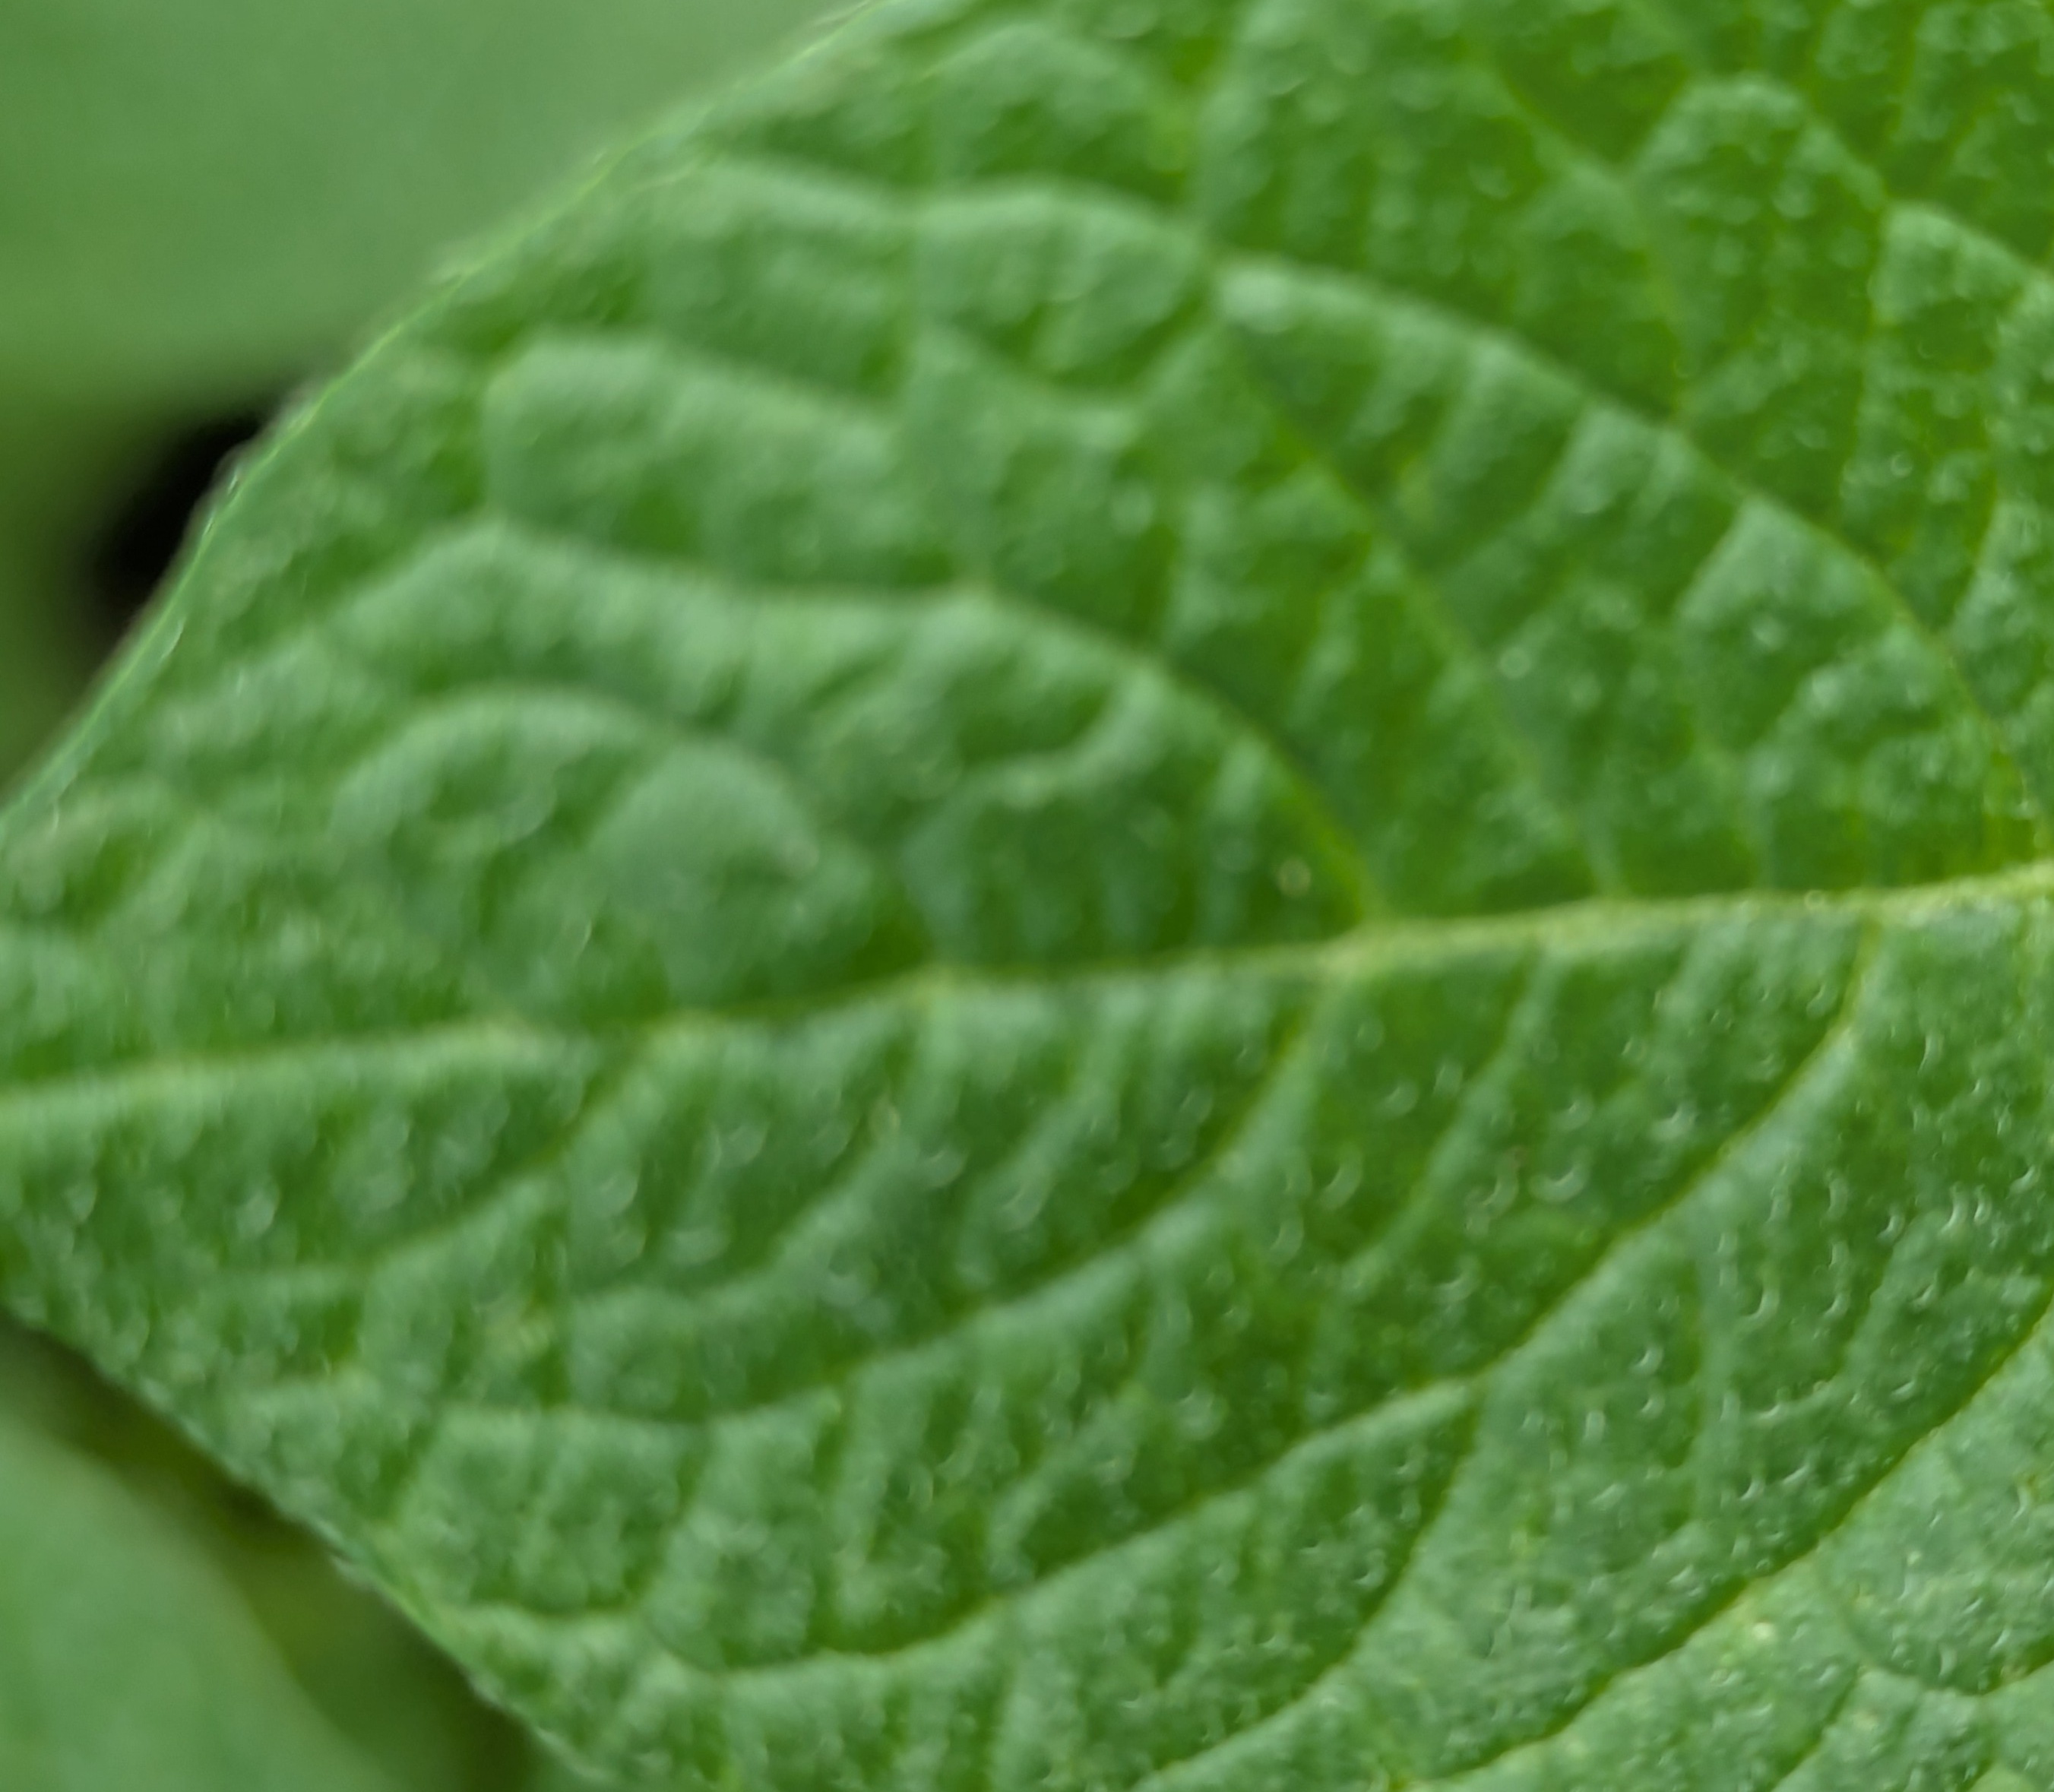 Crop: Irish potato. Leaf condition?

healthy
